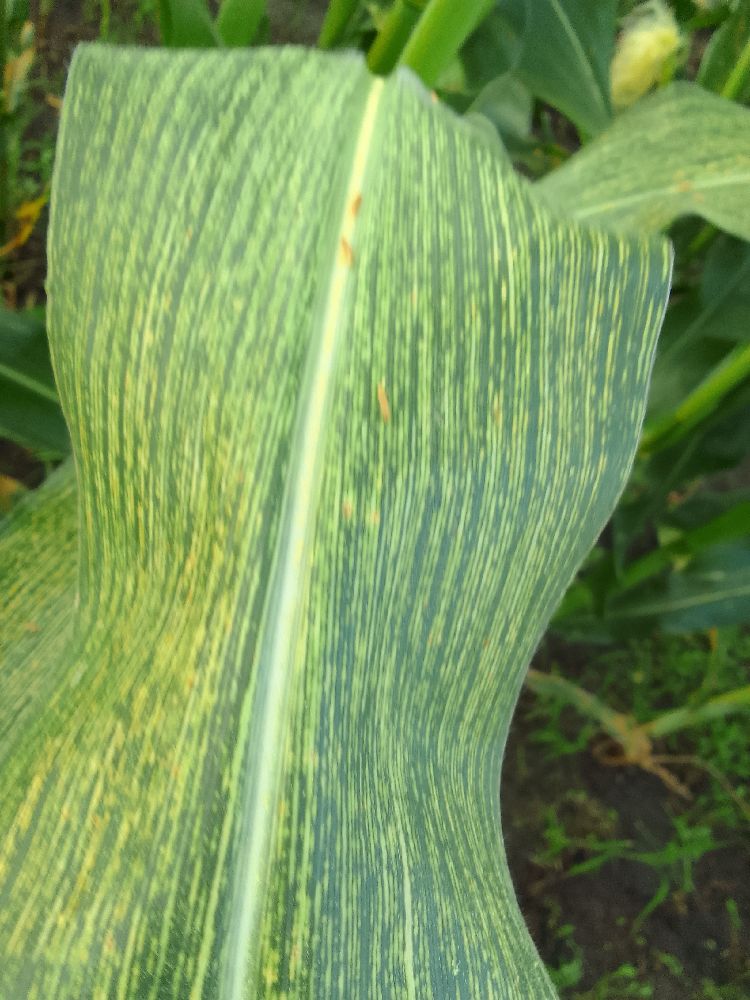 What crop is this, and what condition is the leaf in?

maize, maize streak virus
